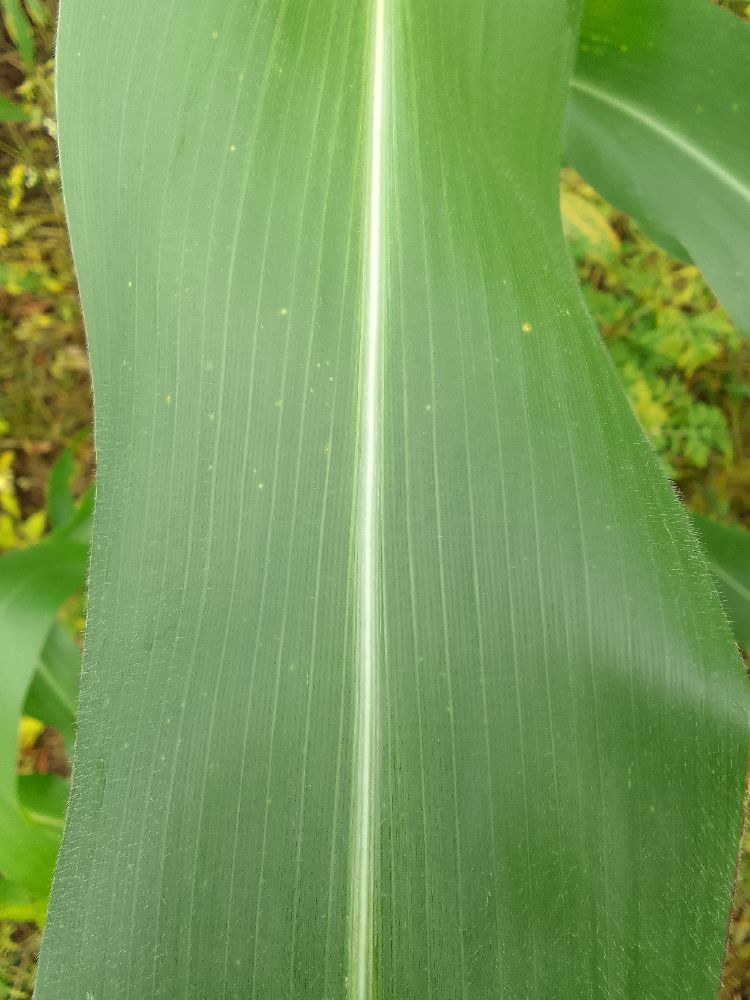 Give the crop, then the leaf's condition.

maize, healthy
